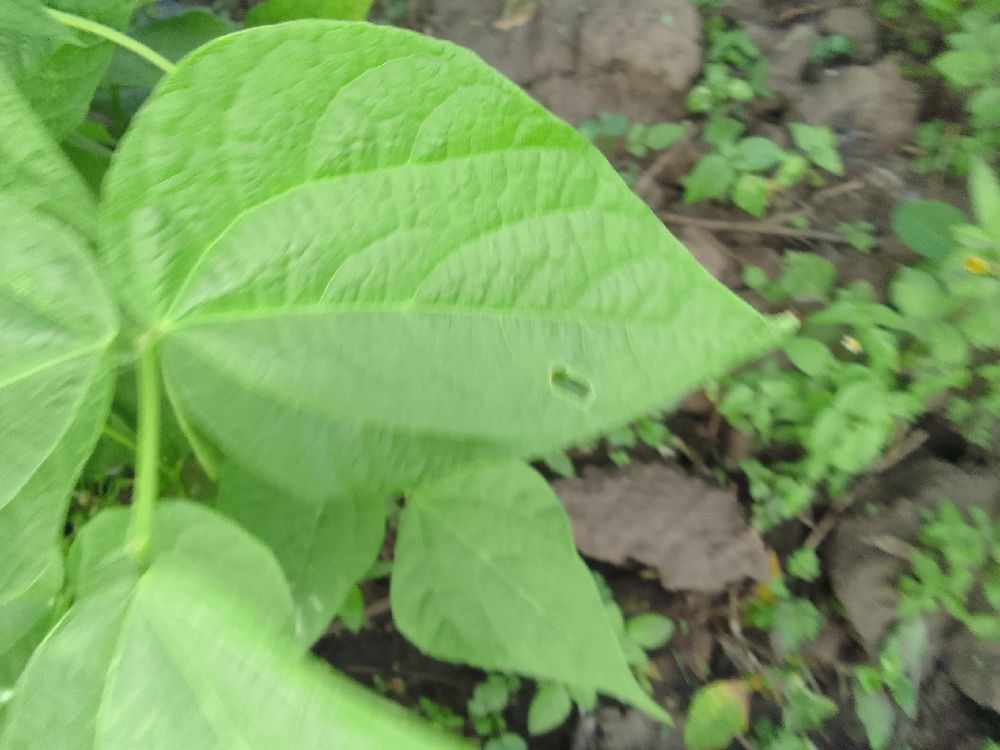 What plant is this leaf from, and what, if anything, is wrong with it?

common bean, healthy
